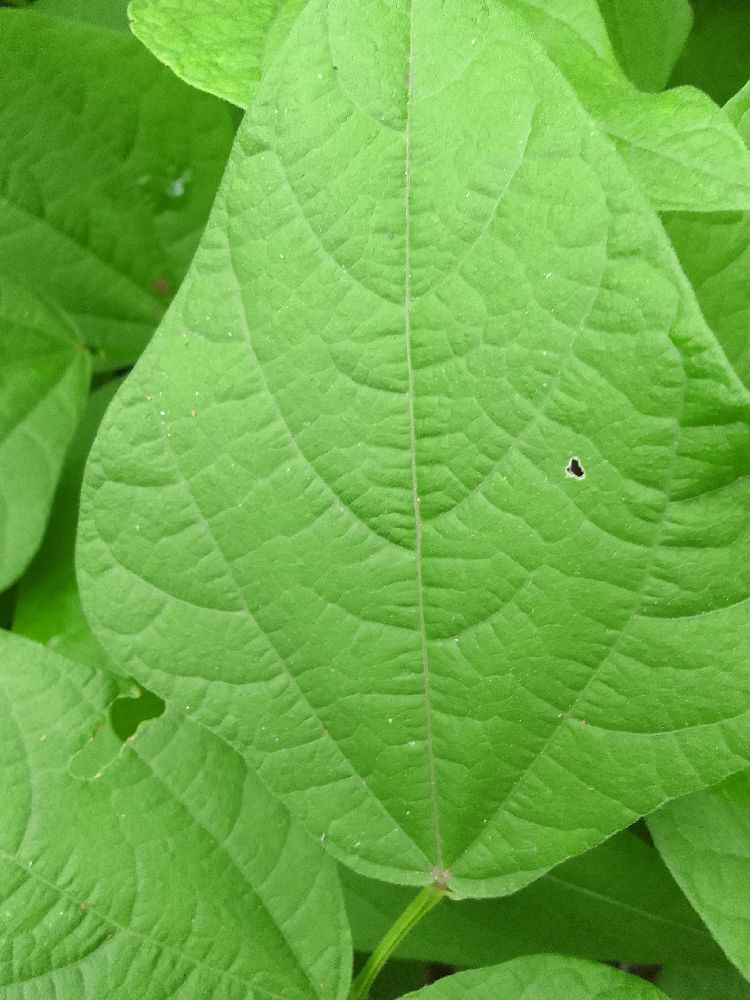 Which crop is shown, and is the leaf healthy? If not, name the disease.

common bean, healthy
